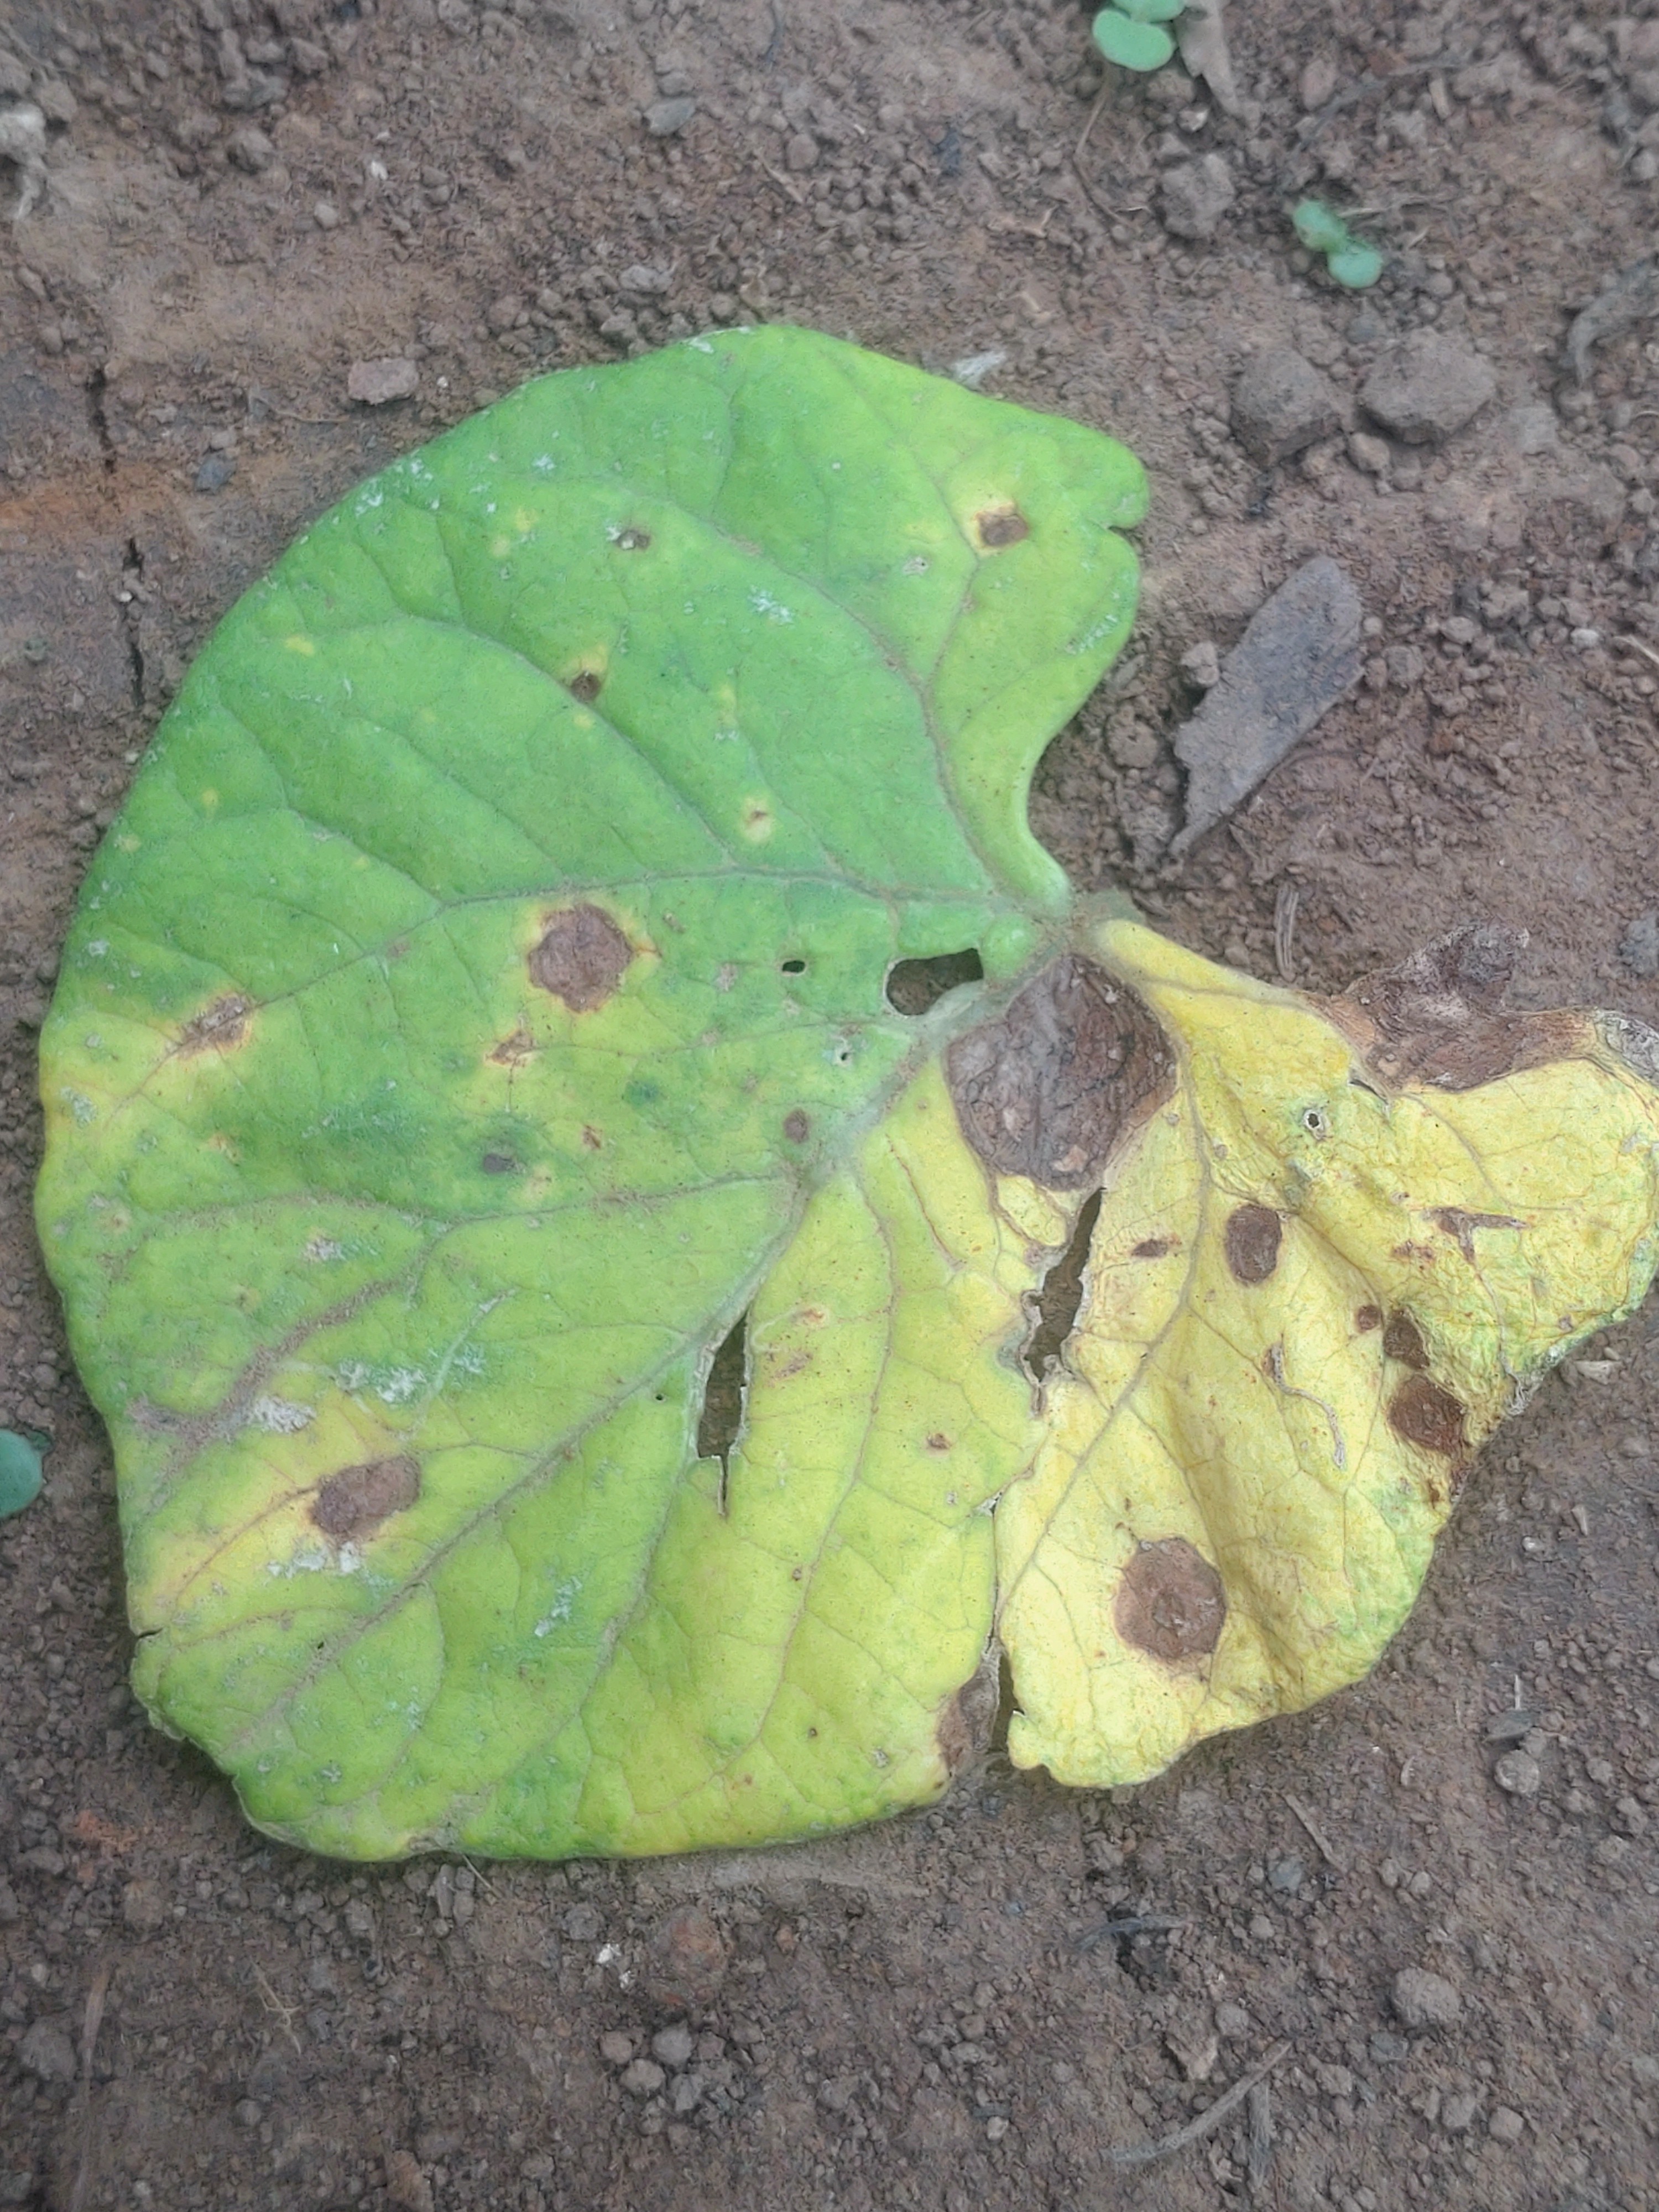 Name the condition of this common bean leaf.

anthracnose
